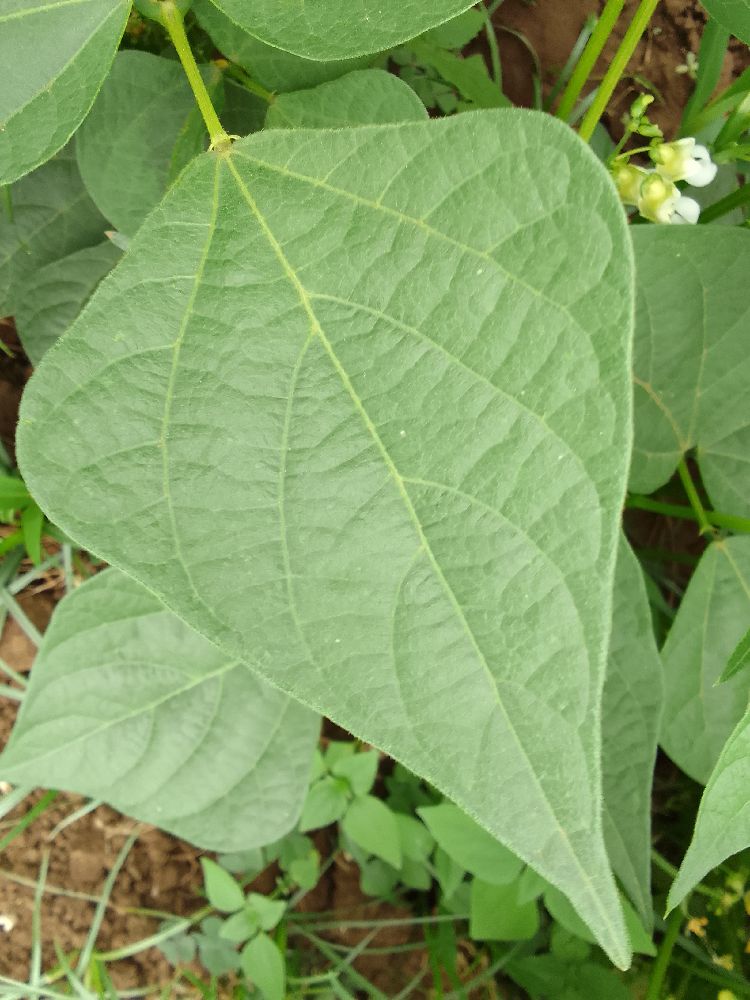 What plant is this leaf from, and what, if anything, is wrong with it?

common bean, healthy
